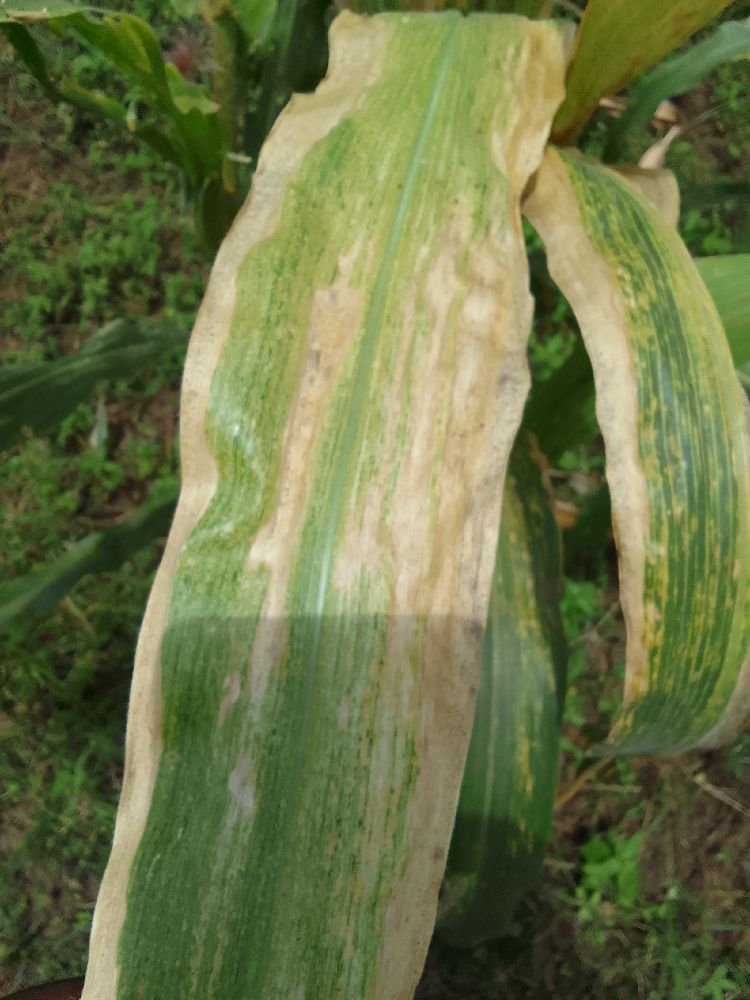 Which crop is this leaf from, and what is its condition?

maize, maize lethal necrosis
